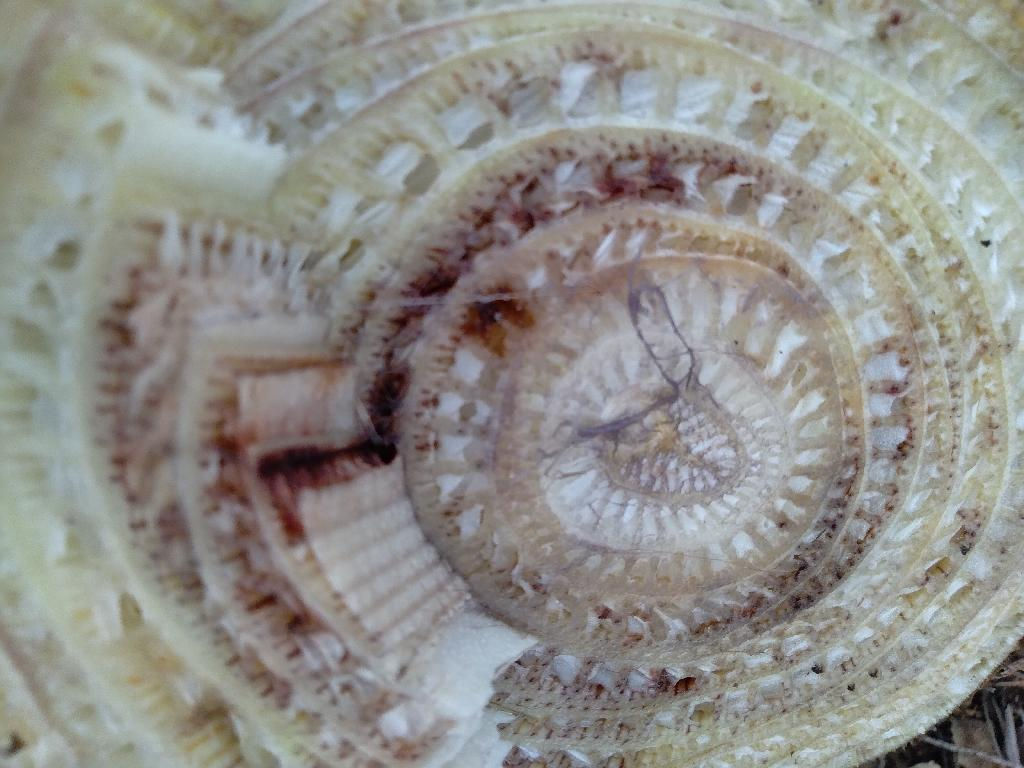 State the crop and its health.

banana, fusarium wilt race 1
